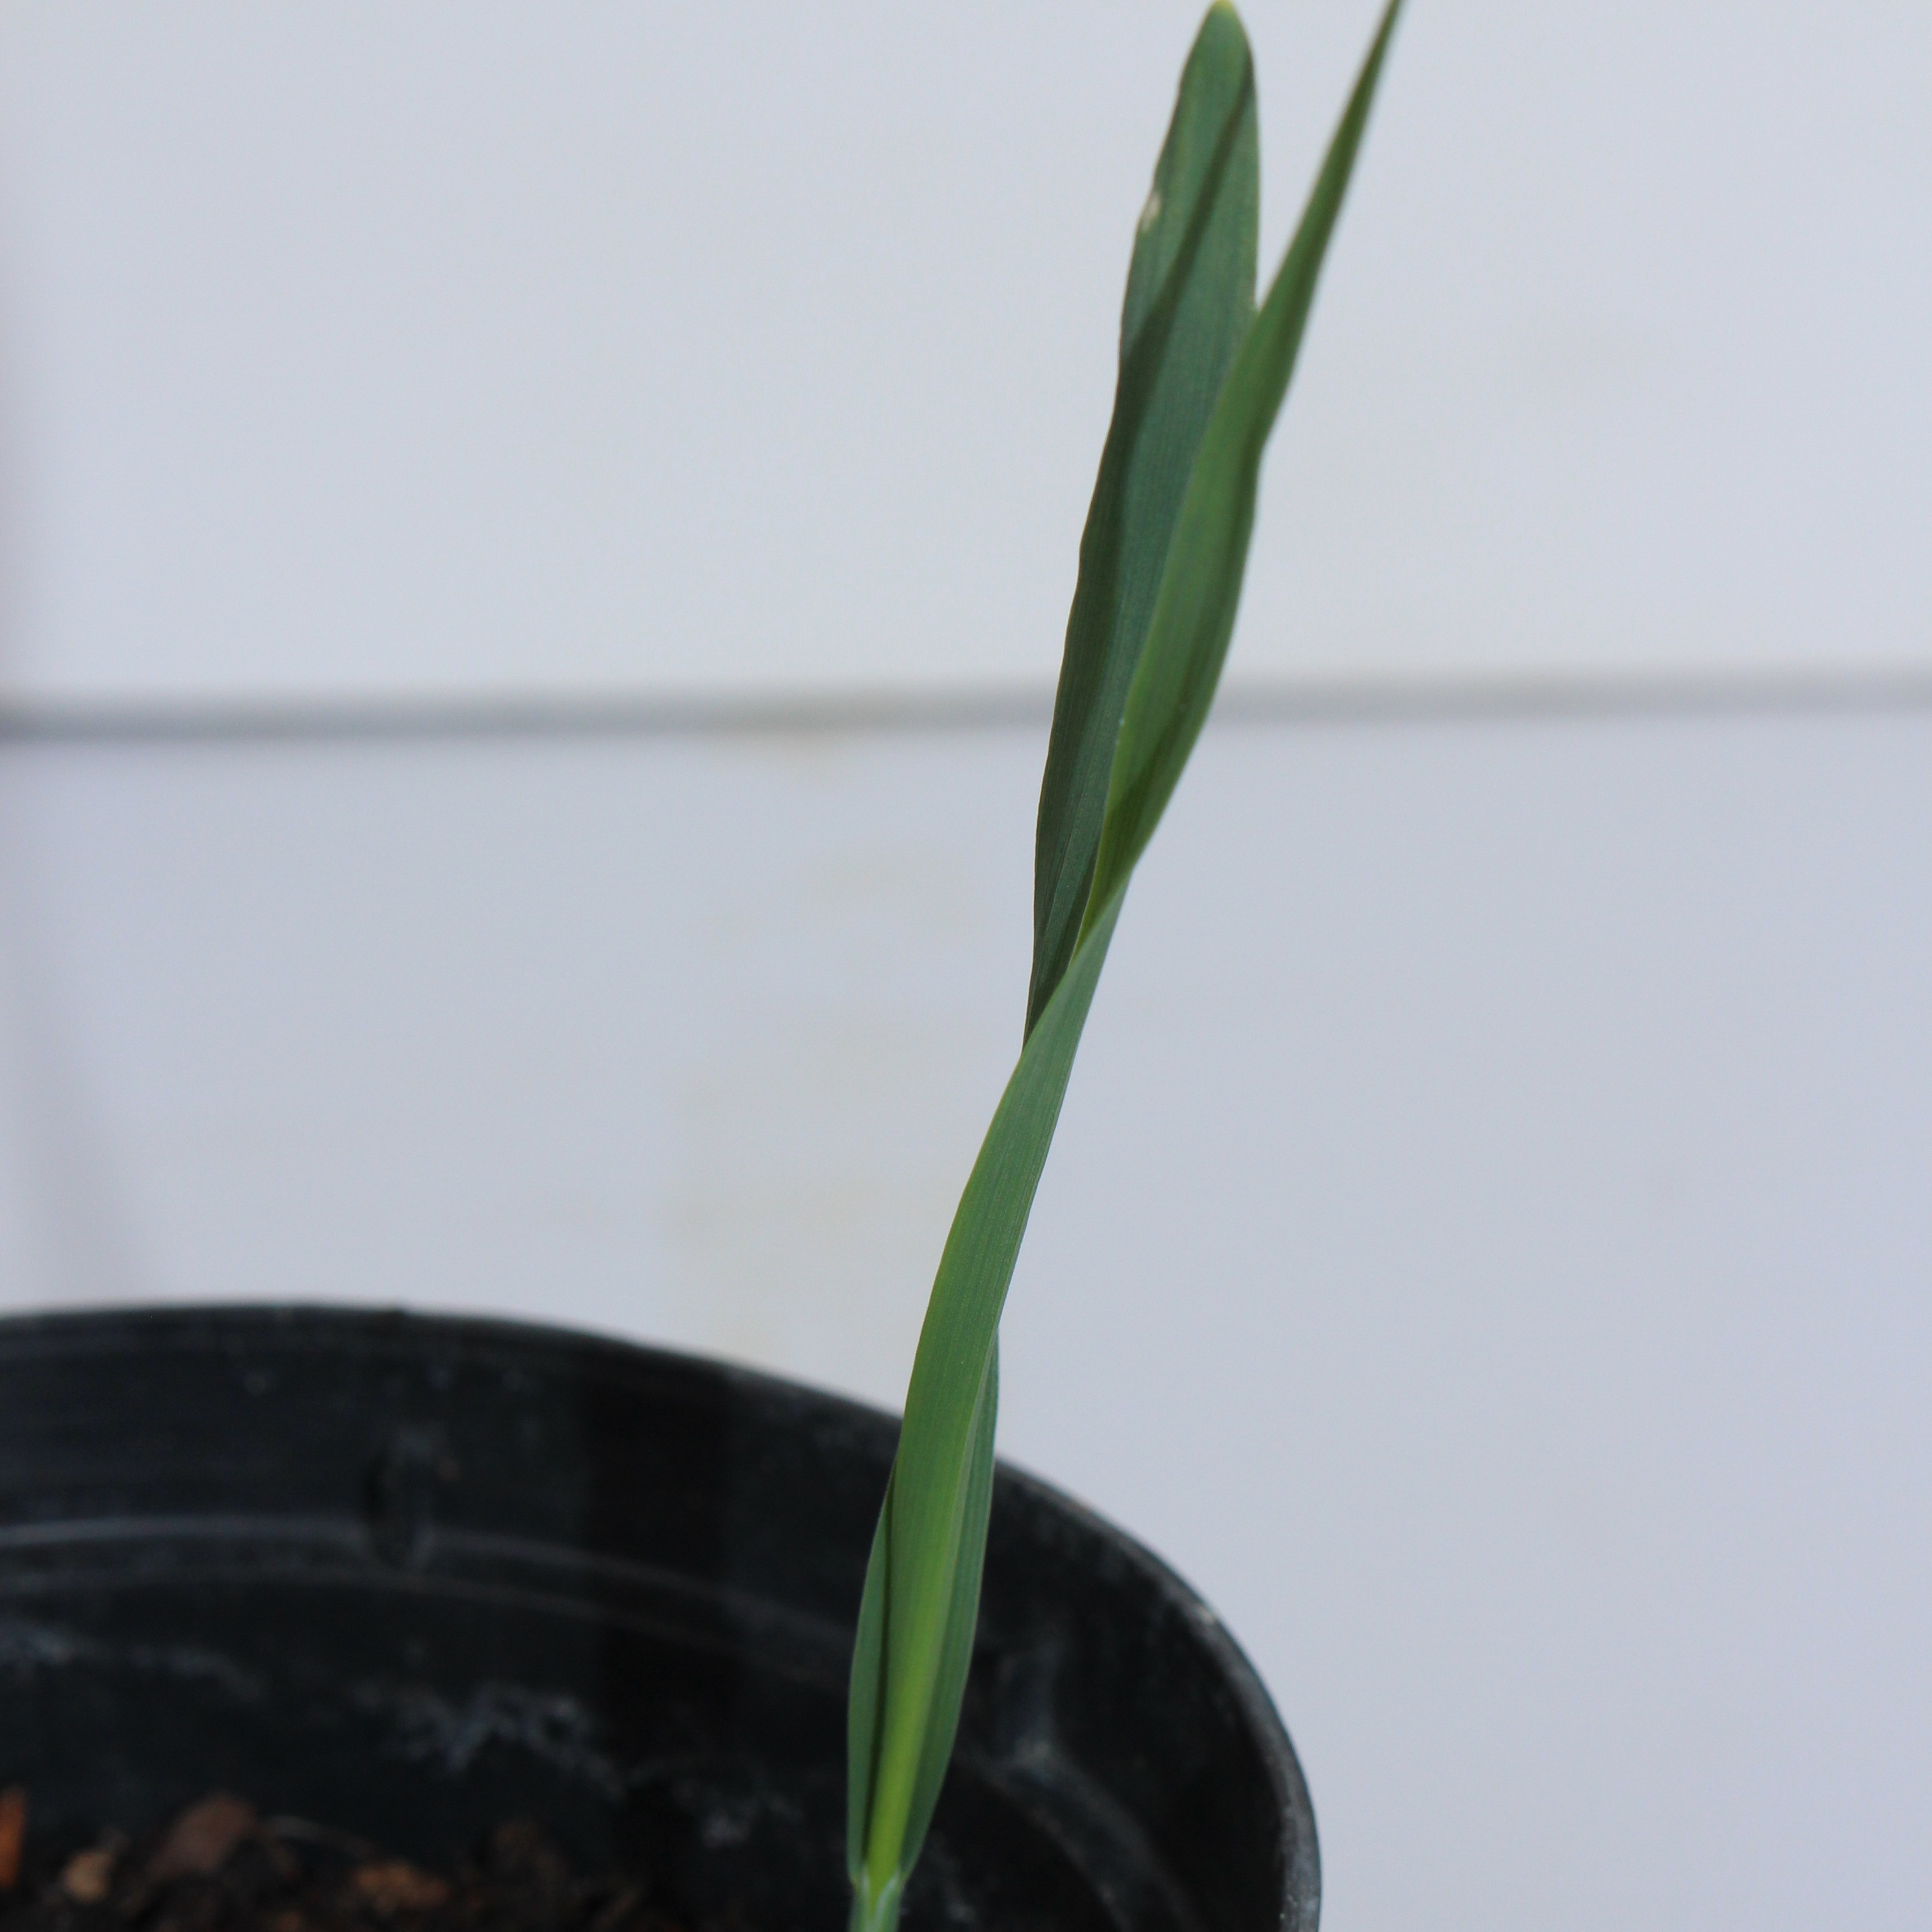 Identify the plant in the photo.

Avena sterilis
